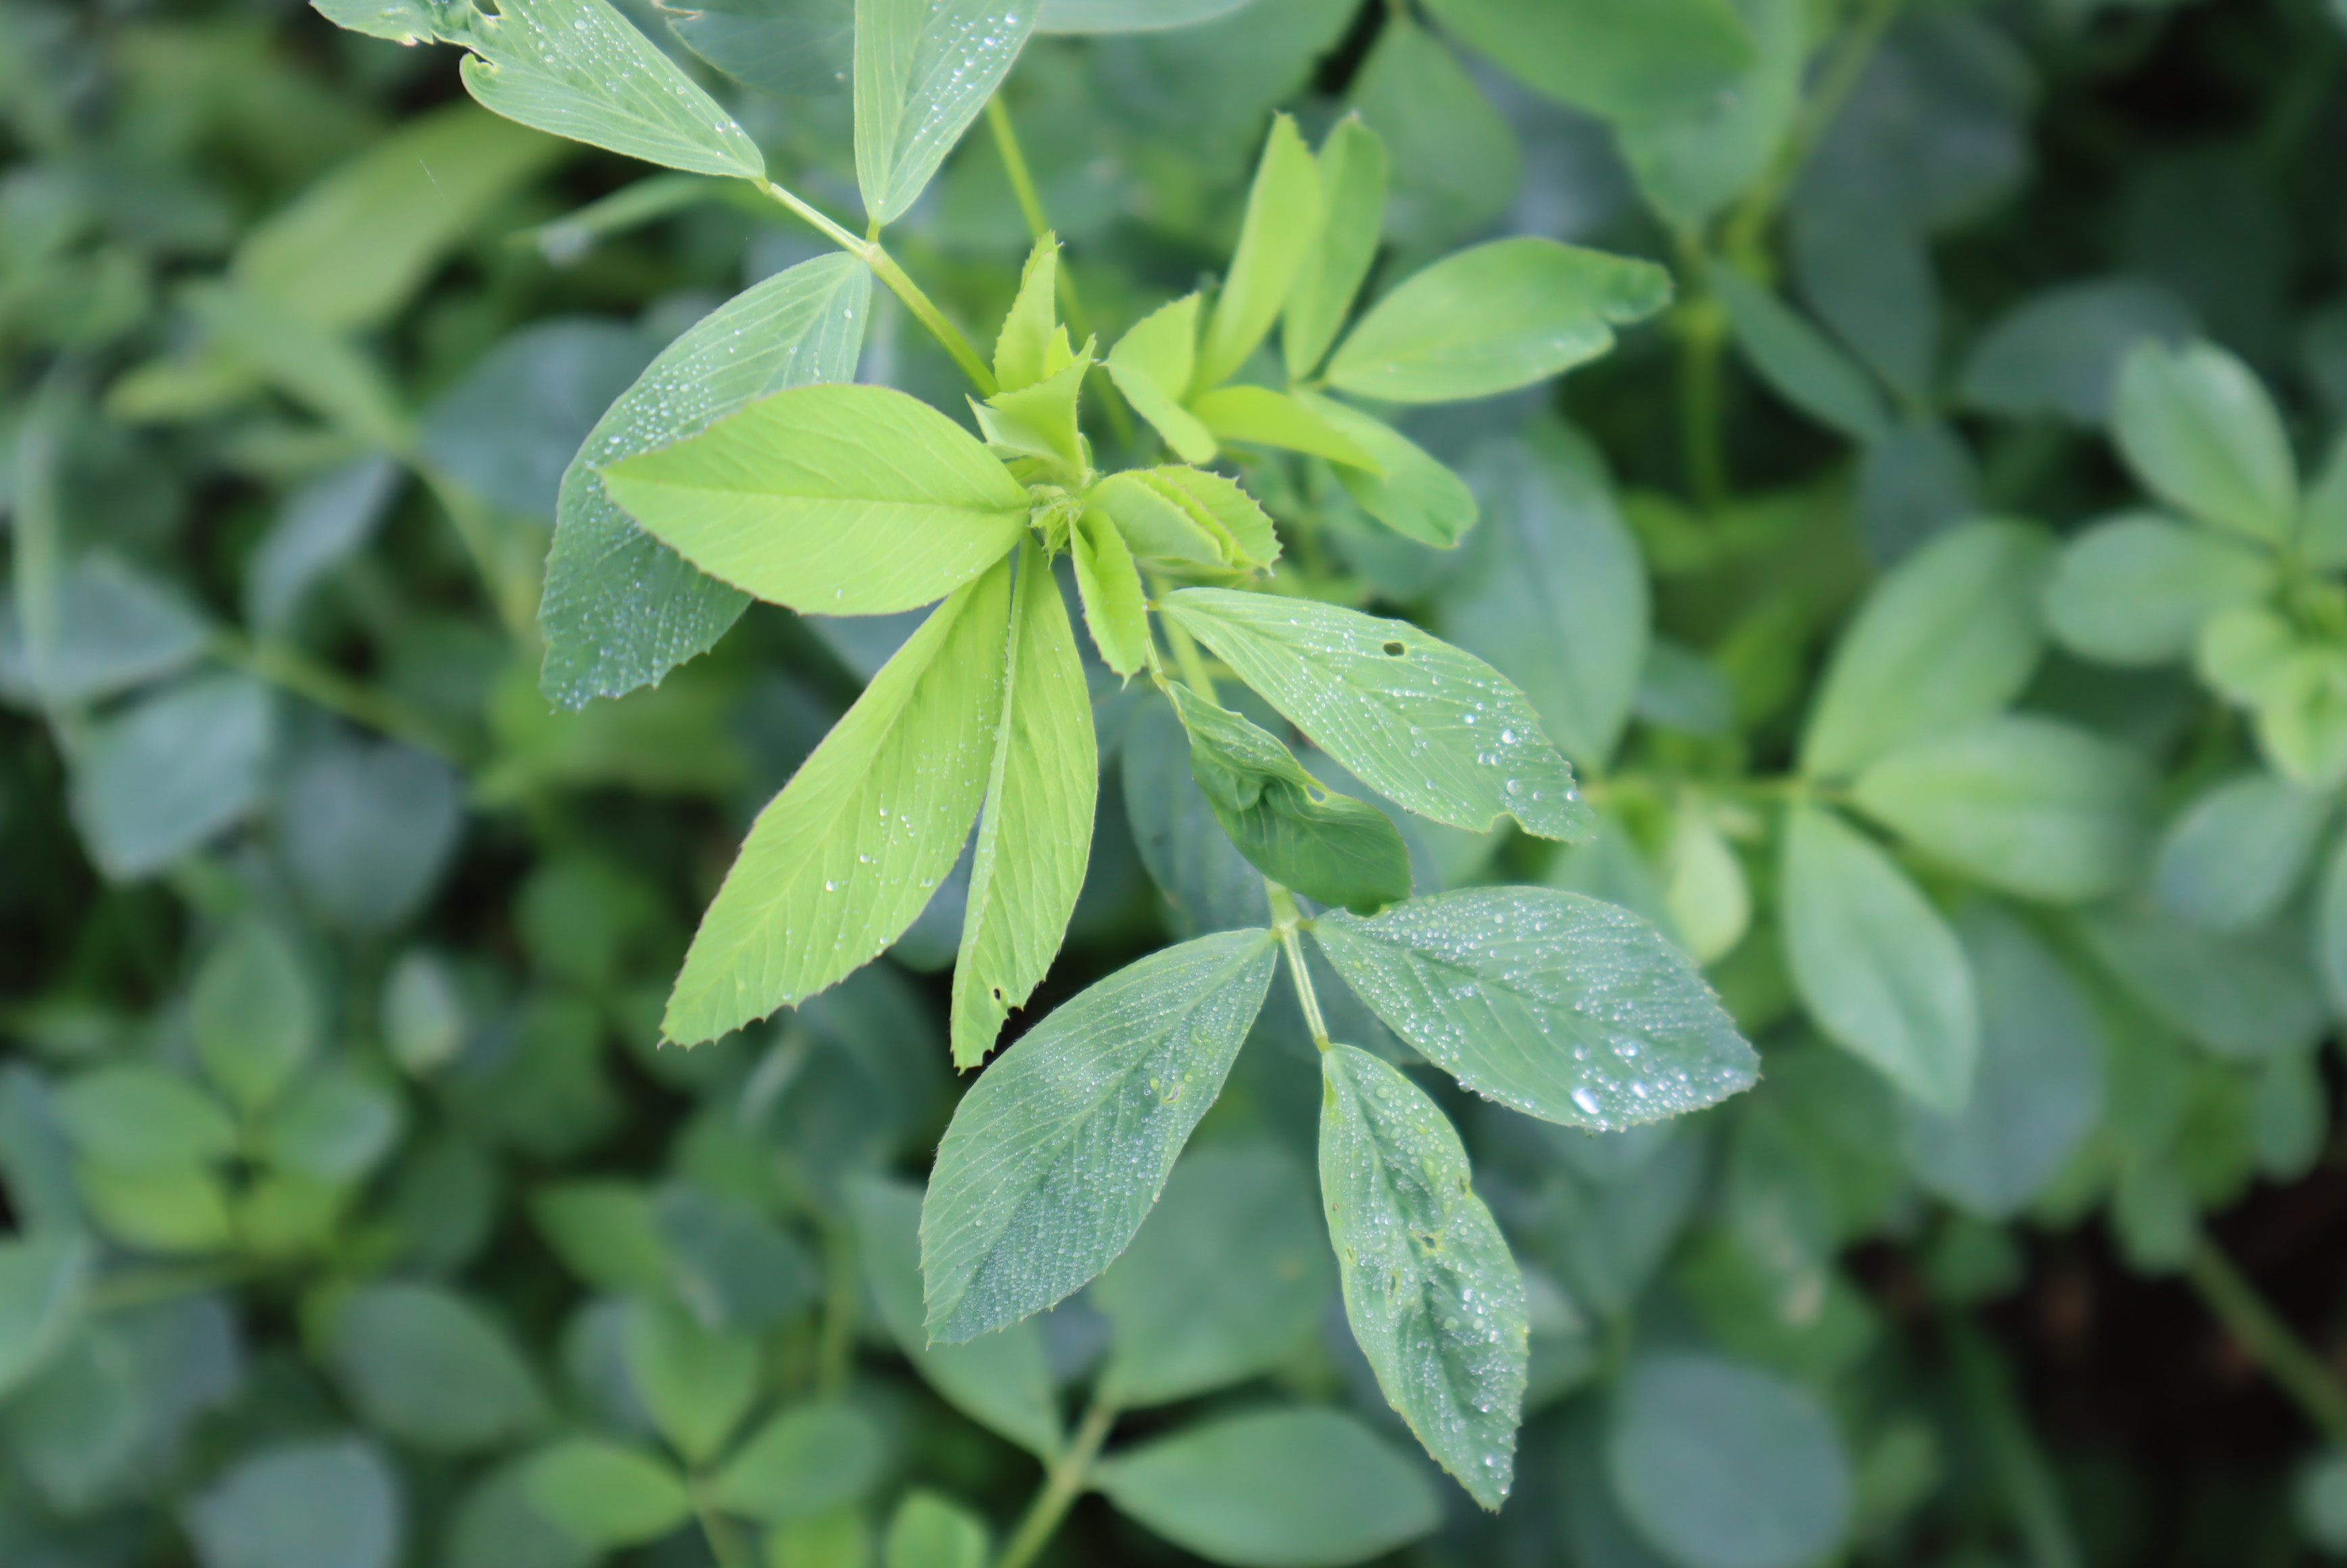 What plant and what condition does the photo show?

alfalfa, healthy
